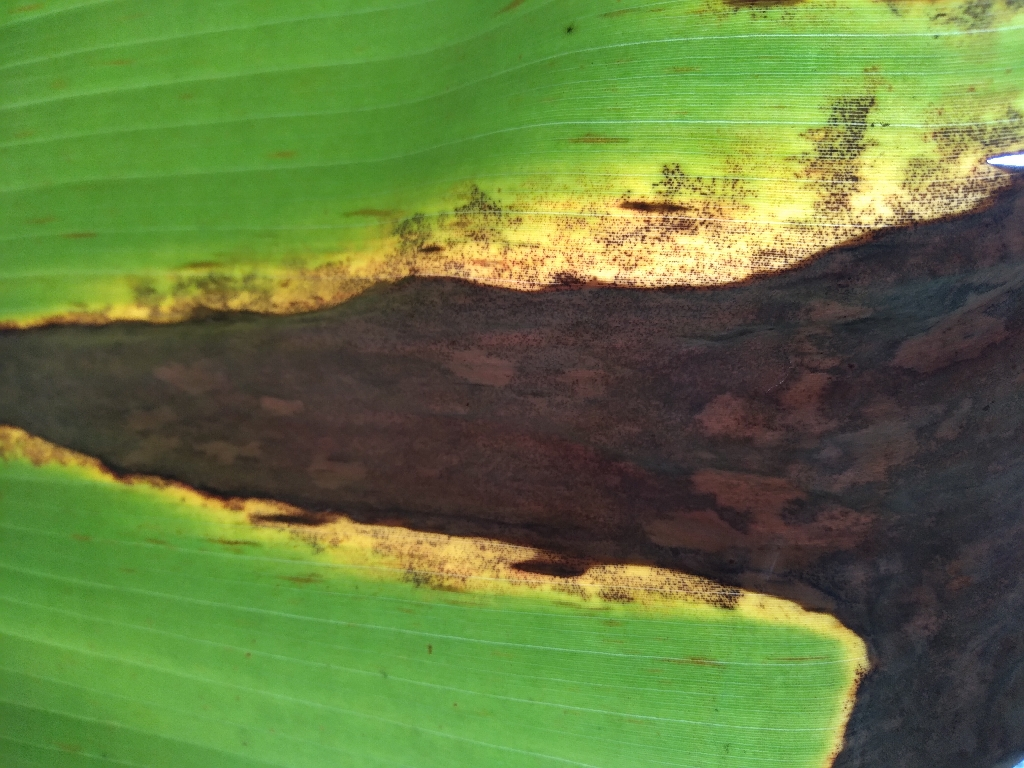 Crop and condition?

banana, black sigatoka
